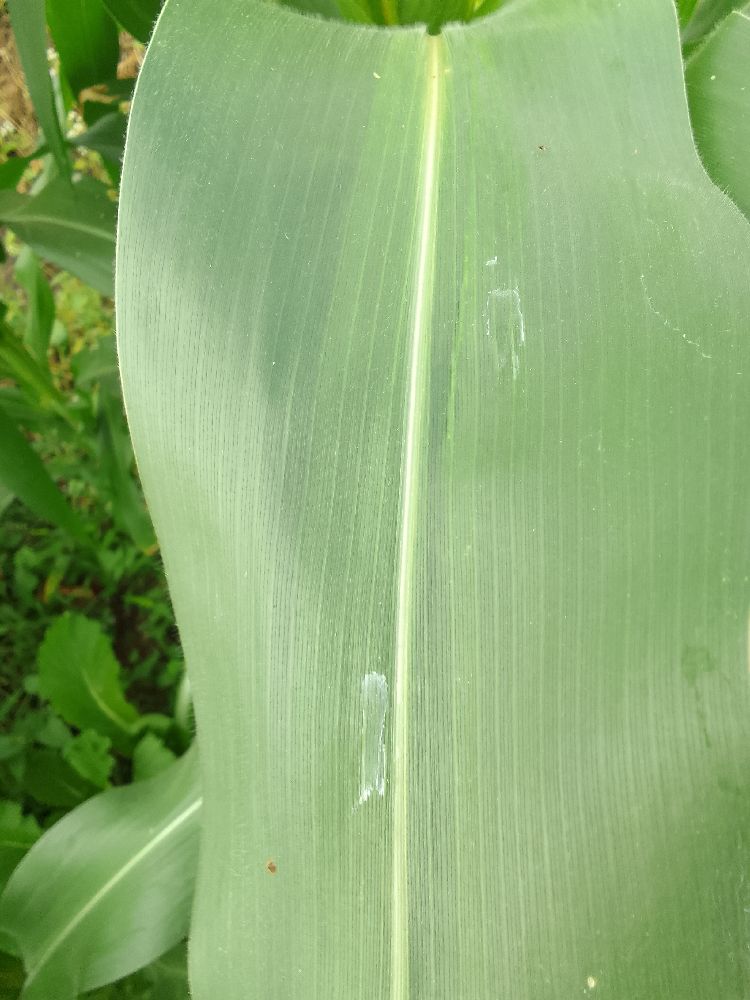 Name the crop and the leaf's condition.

maize, healthy
